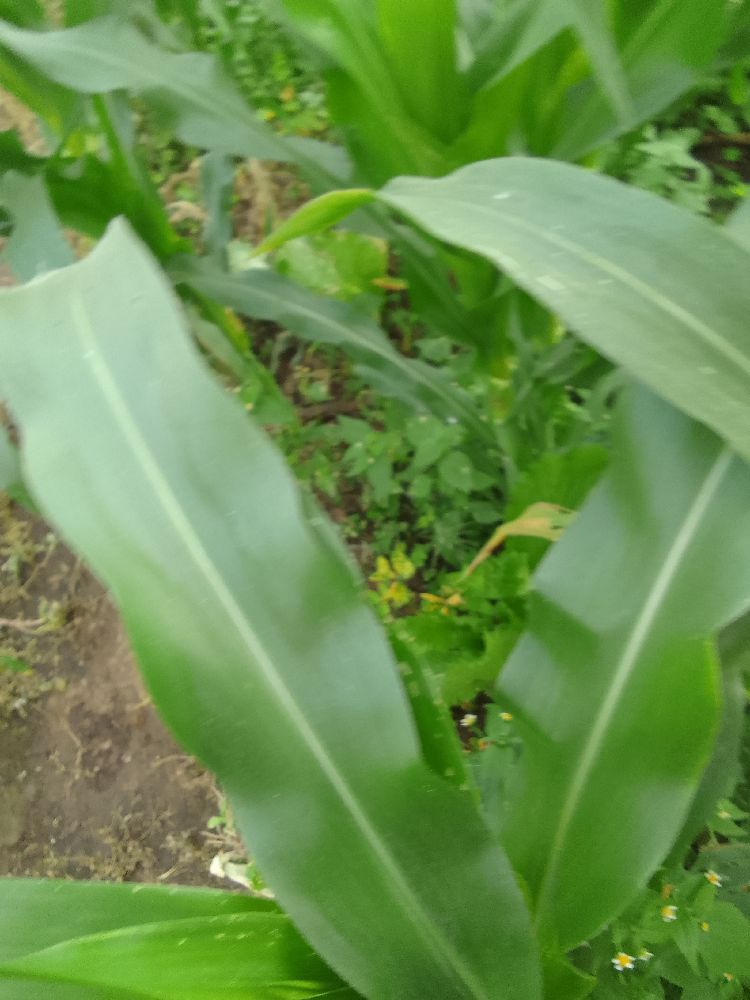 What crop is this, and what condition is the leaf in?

maize, healthy
